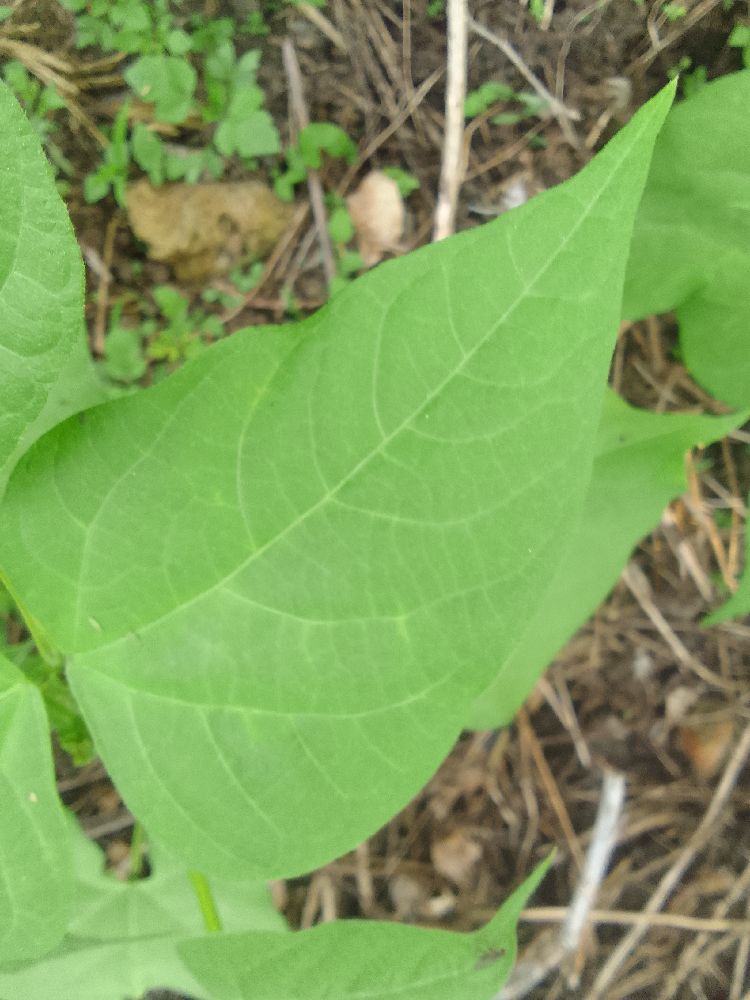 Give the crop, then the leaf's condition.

common bean, healthy
